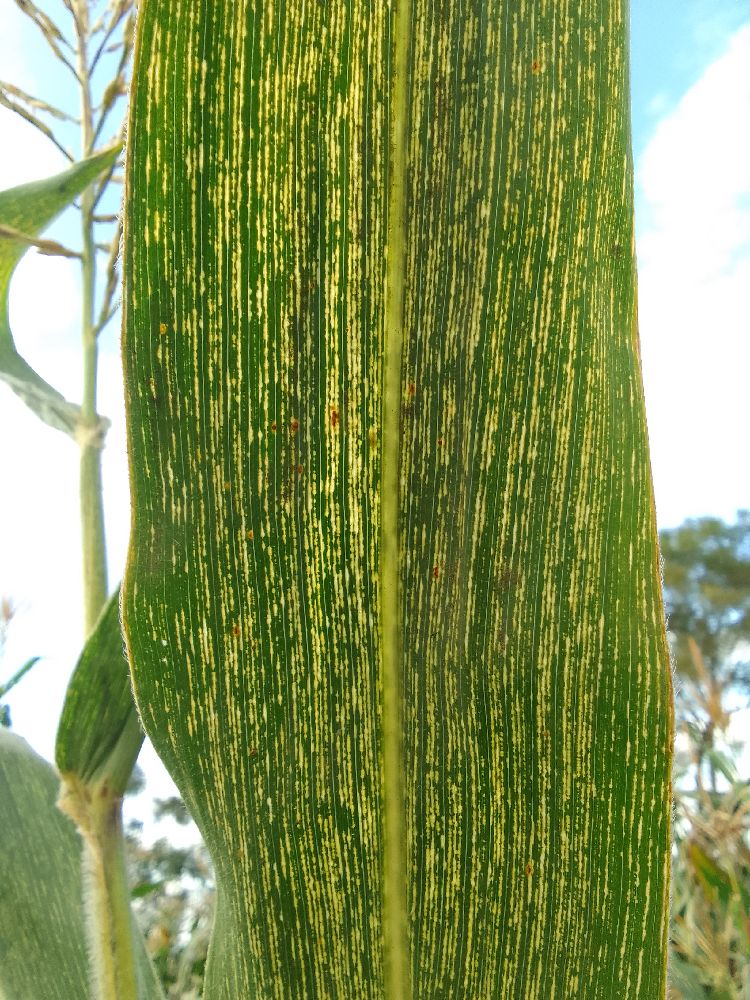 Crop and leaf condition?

maize, maize streak virus
